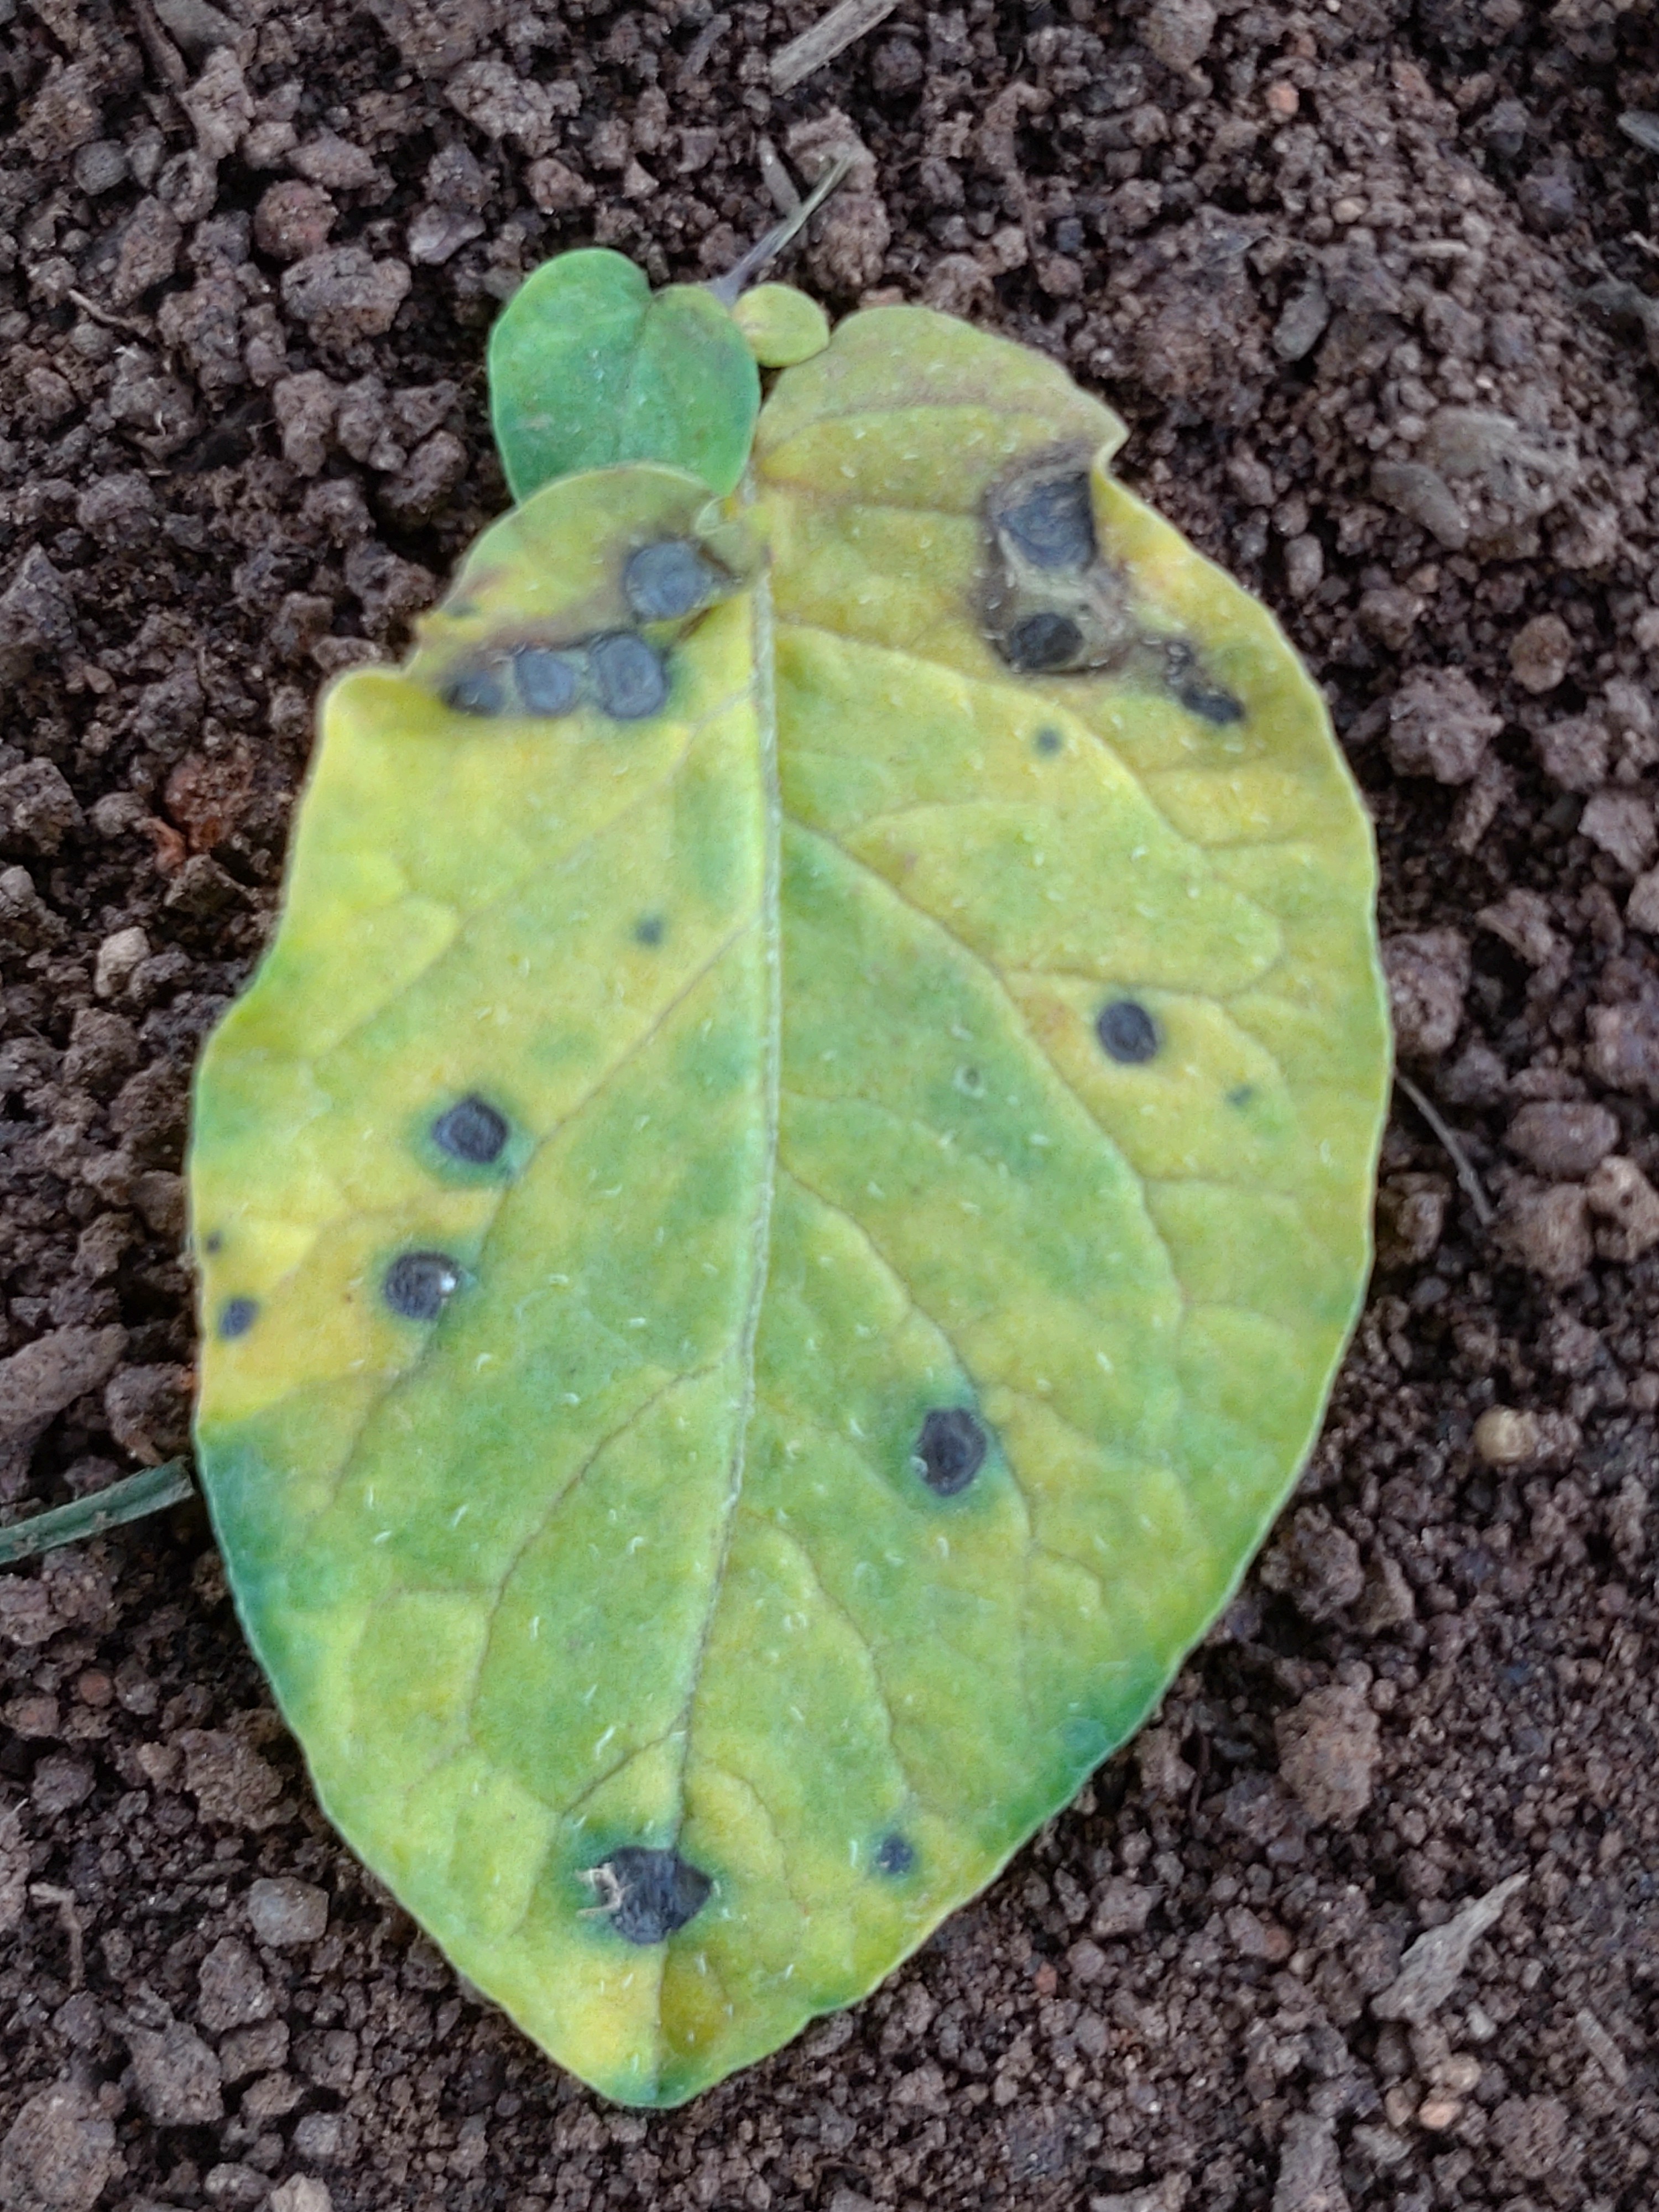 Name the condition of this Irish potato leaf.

late blight
